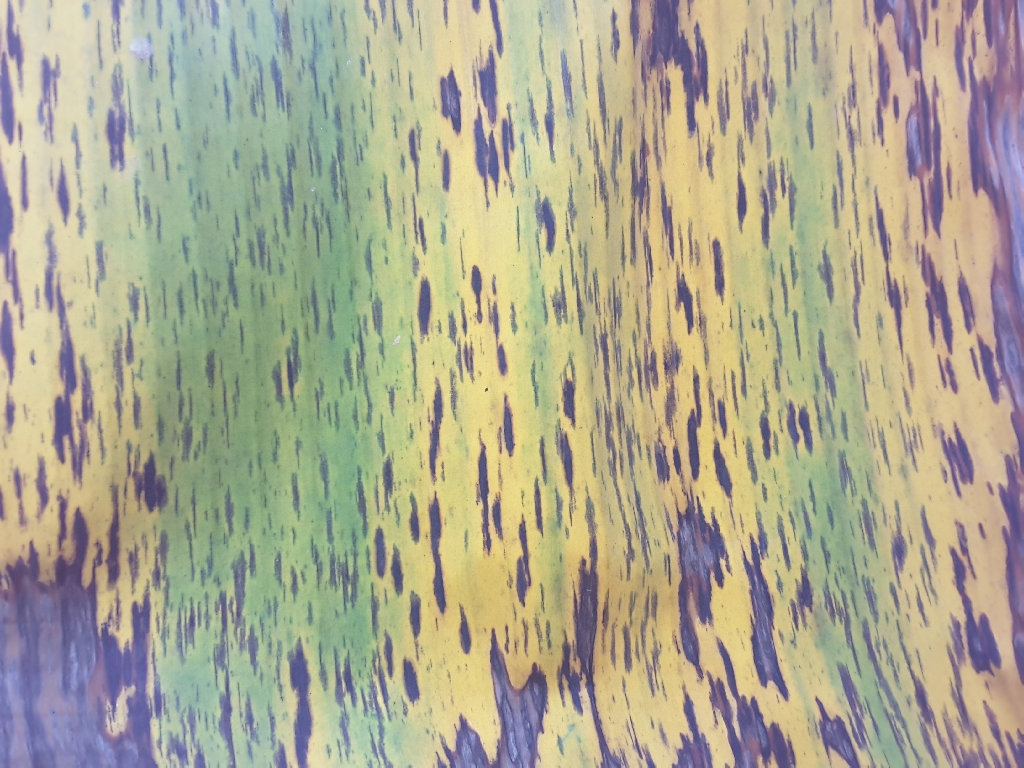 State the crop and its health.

banana, black sigatoka
